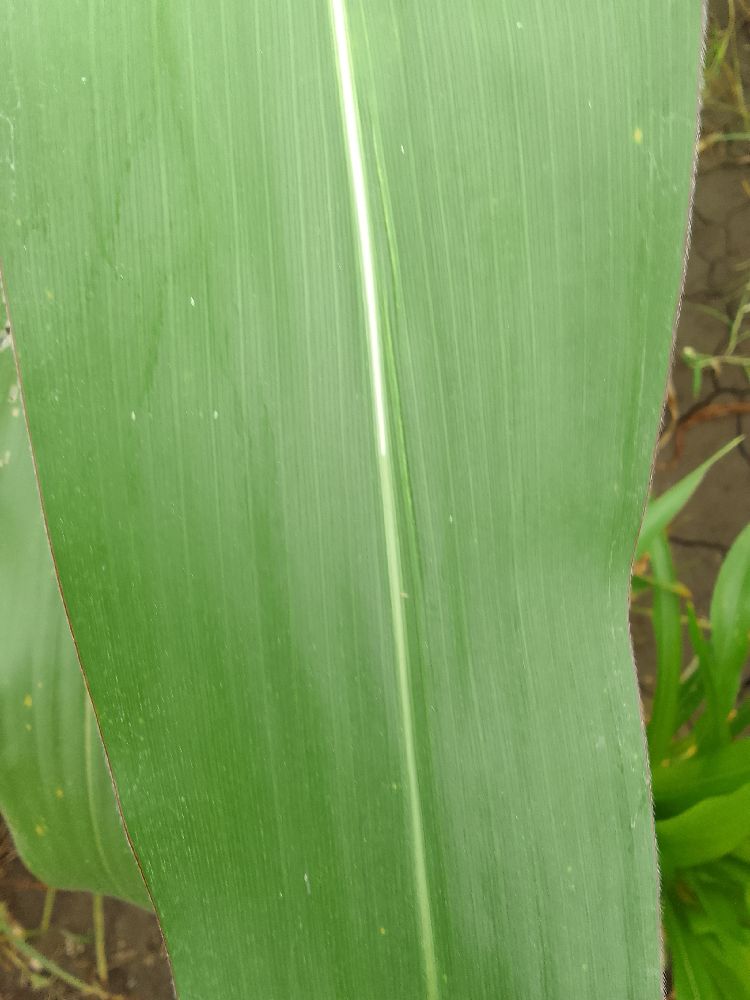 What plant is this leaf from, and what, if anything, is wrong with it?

maize, healthy
